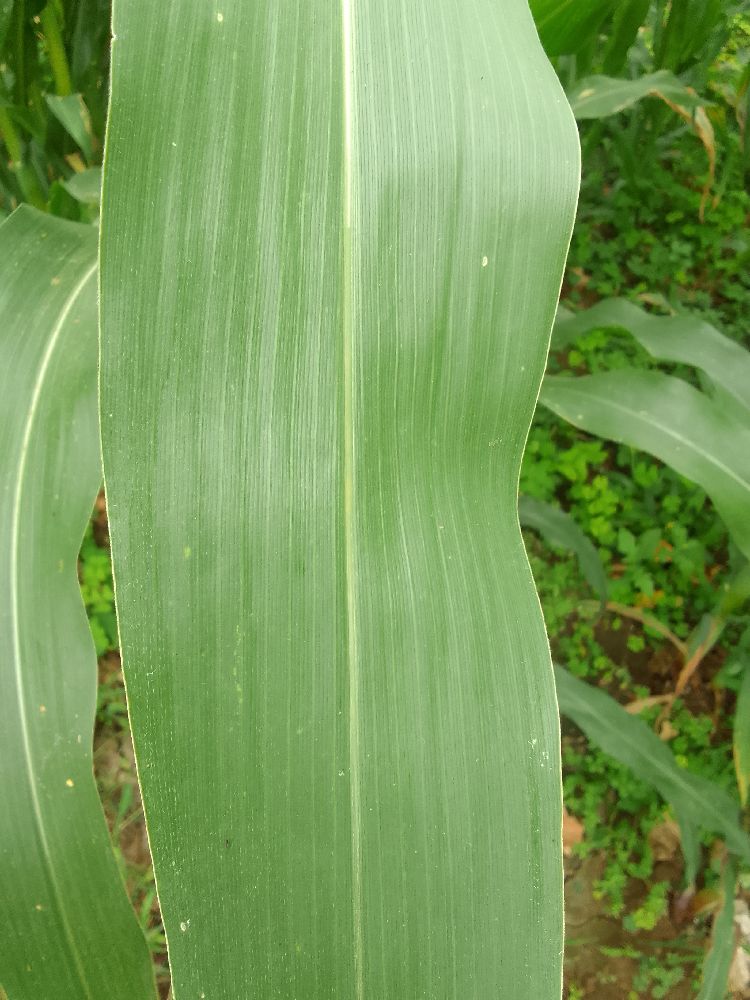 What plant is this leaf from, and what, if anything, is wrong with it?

maize, healthy
